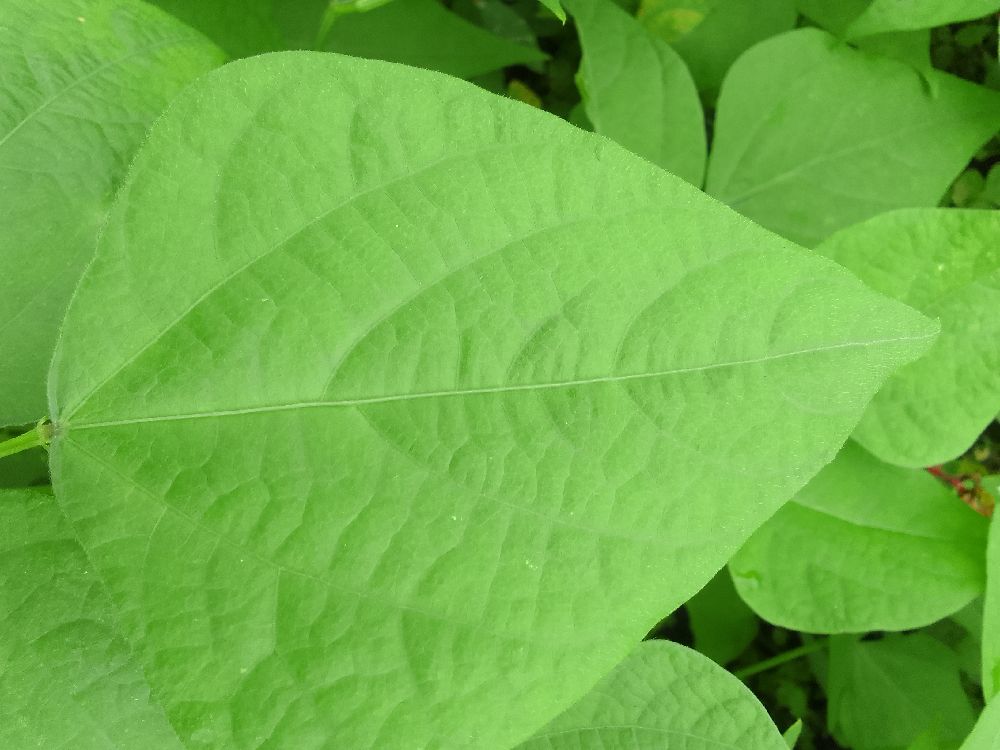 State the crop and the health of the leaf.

common bean, healthy
